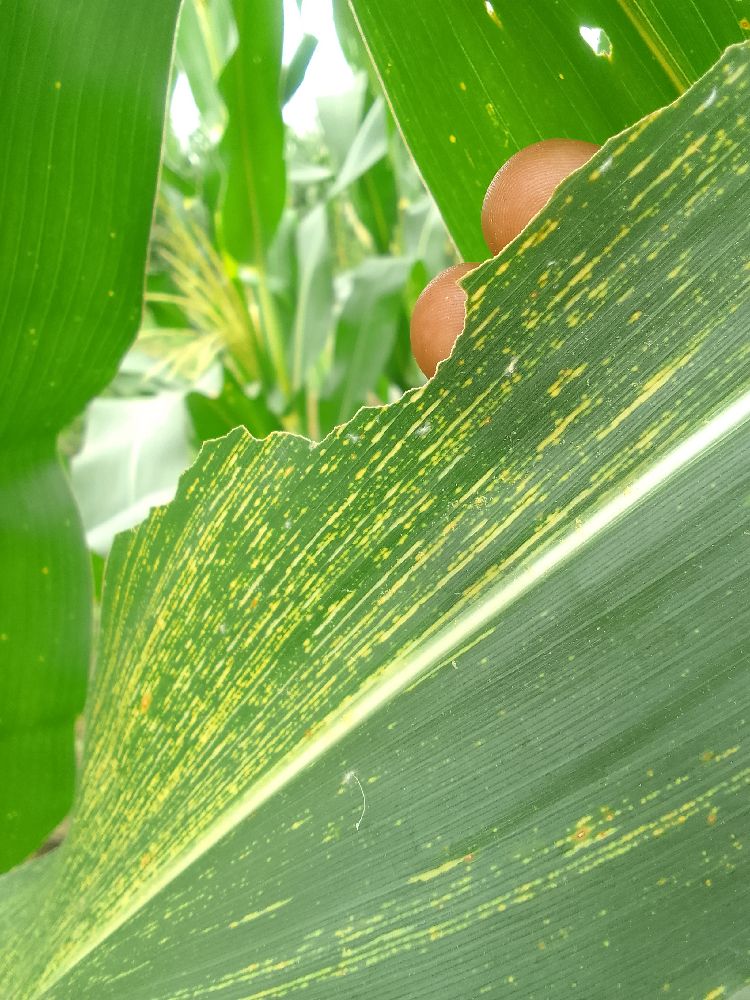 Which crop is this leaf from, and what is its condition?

maize, maize streak virus
